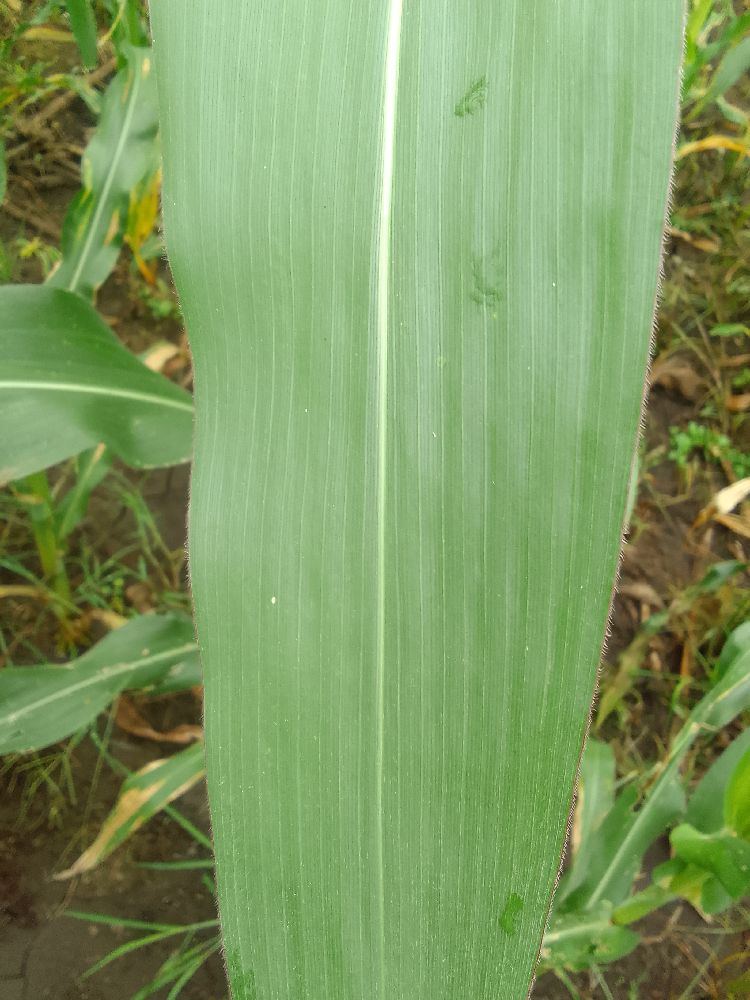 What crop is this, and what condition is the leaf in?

maize, healthy
